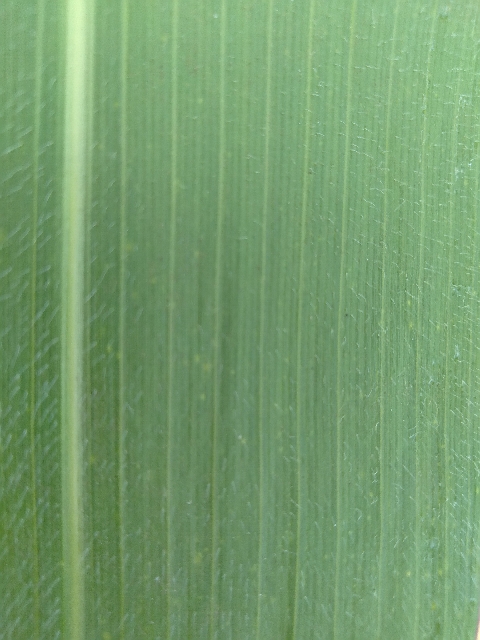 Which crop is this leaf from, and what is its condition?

maize, healthy
